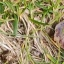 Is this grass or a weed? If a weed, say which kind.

grass
